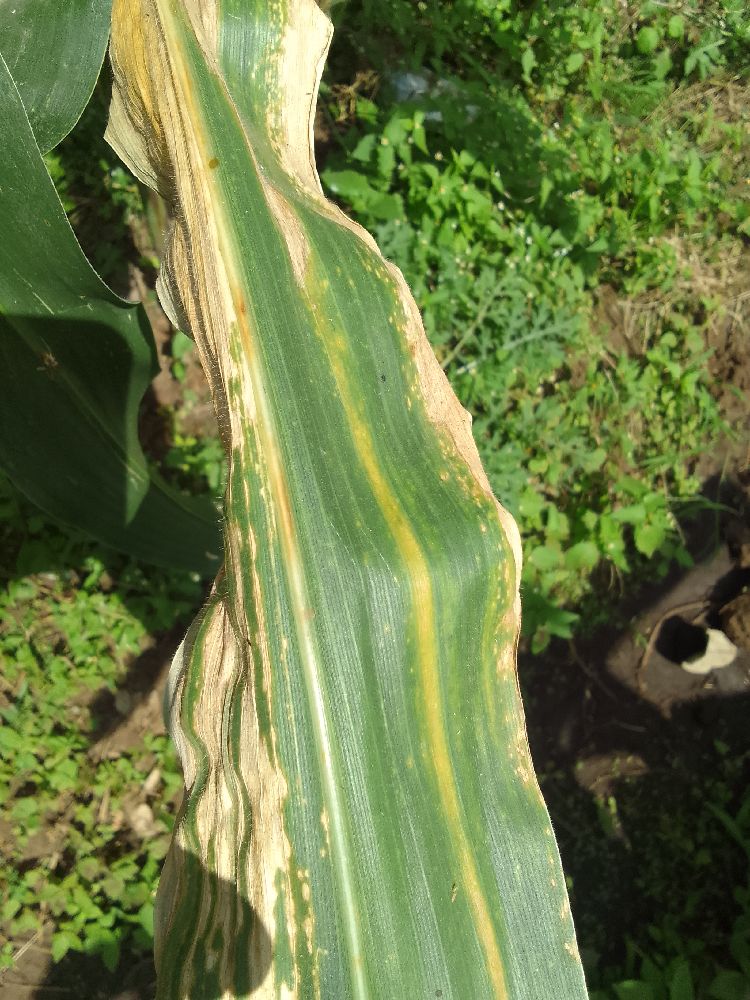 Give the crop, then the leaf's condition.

maize, maize lethal necrosis
